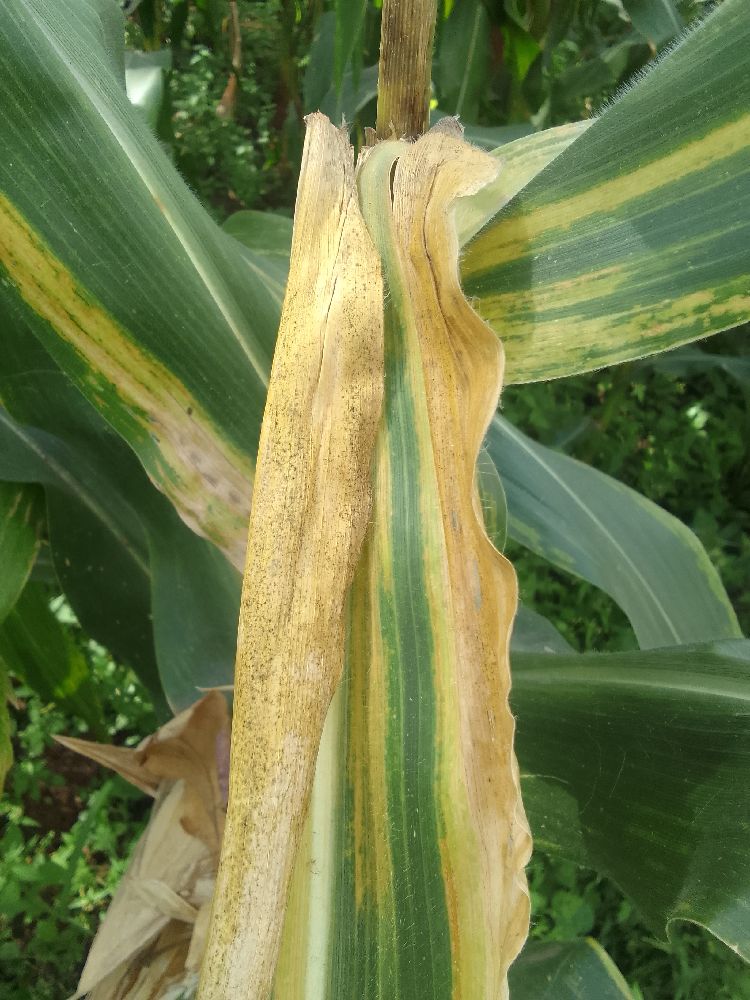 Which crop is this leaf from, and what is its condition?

maize, maize lethal necrosis
